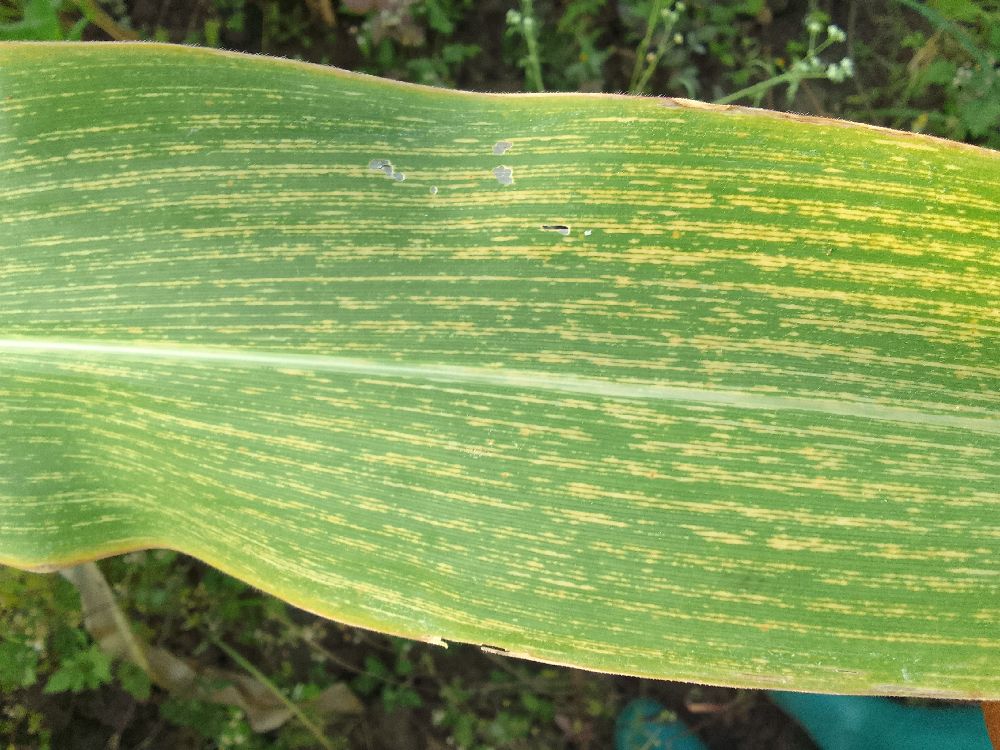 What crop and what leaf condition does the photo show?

maize, maize streak virus
